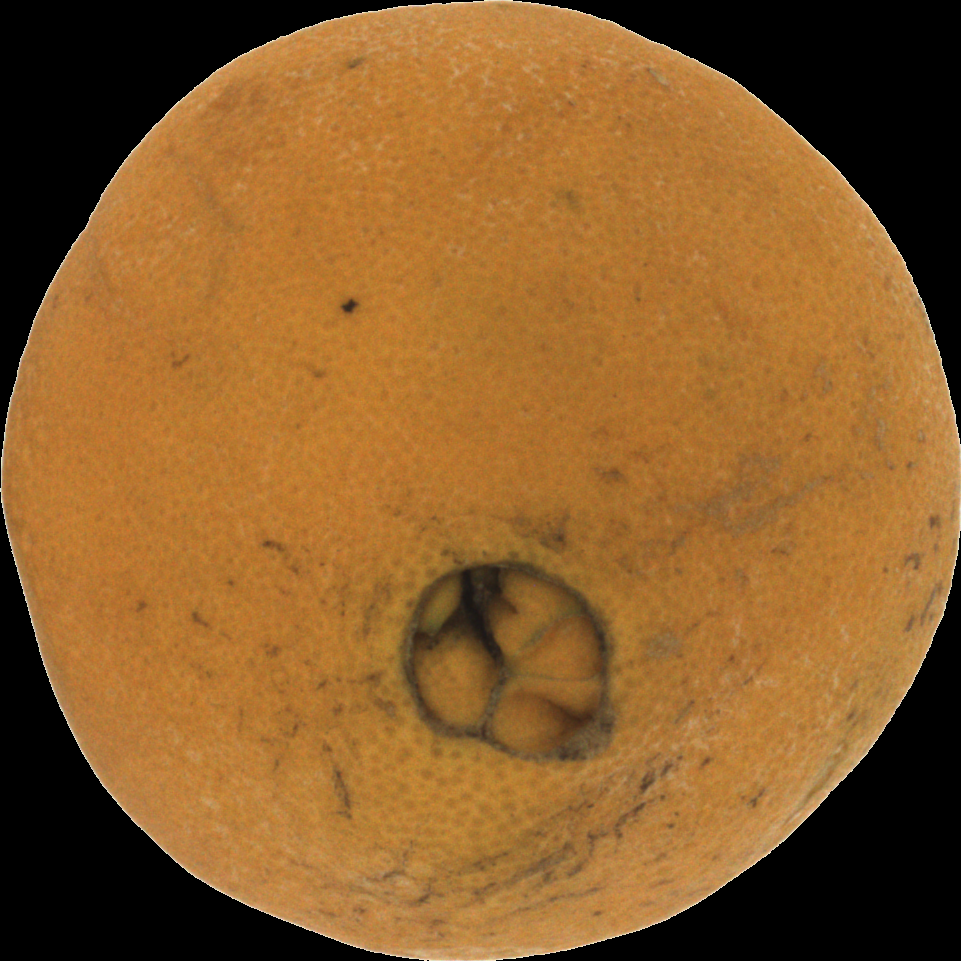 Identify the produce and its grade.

orange, bad
